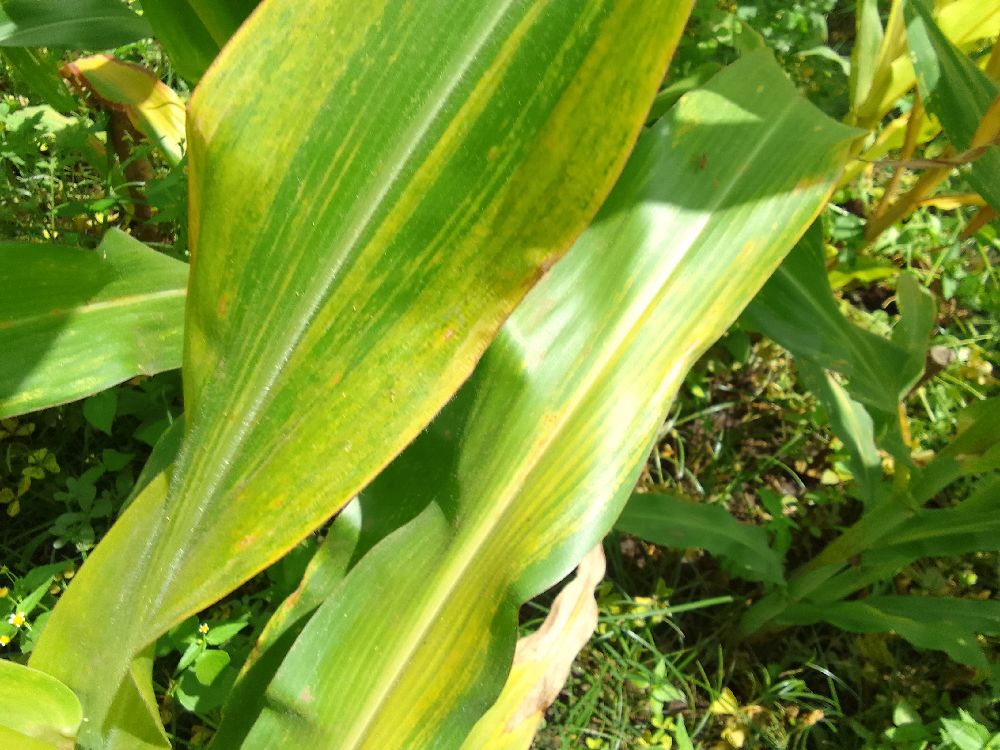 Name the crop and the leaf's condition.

maize, maize lethal necrosis
